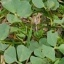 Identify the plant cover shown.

unstructured weed
